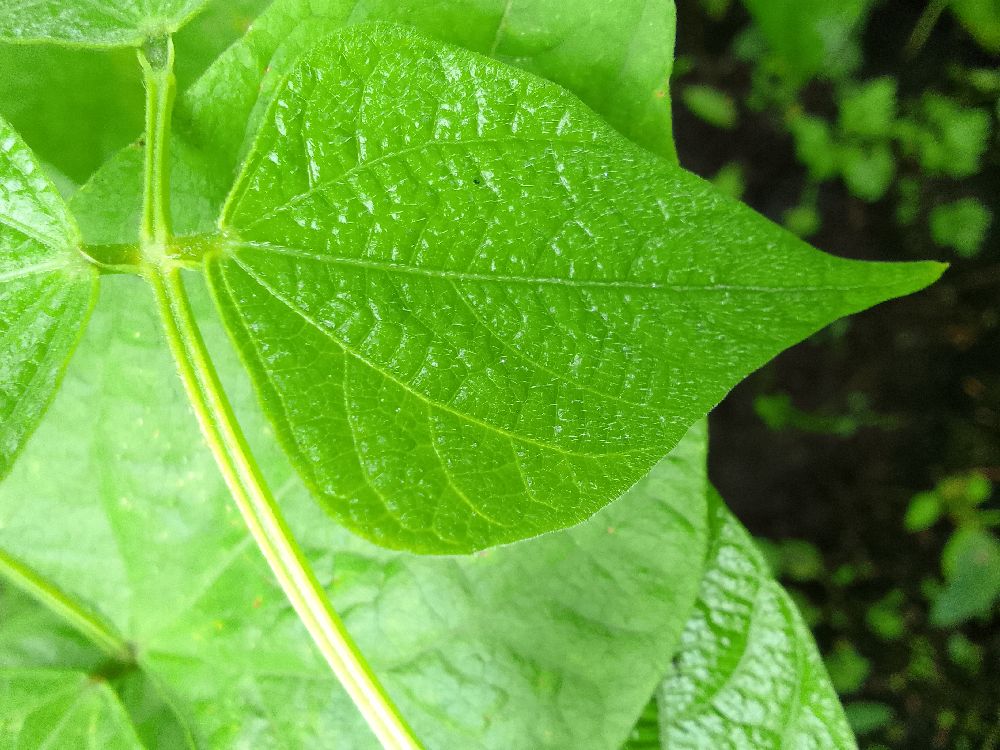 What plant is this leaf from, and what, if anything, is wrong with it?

common bean, healthy
